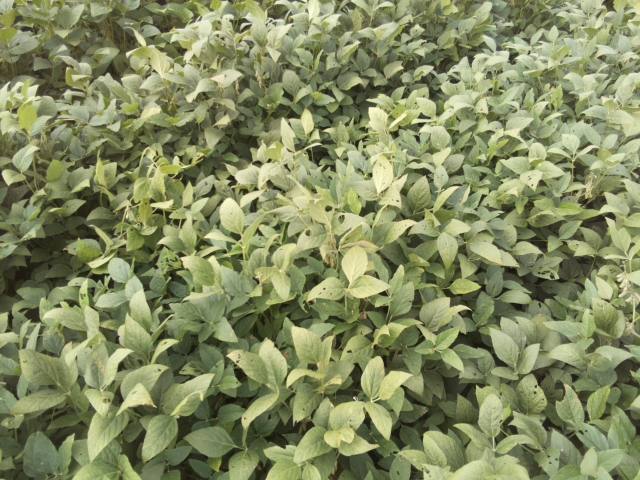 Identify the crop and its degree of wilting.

soybean, leaflets folding inward at secondary pulvinus with no turgor loss in leaflets or petioles
